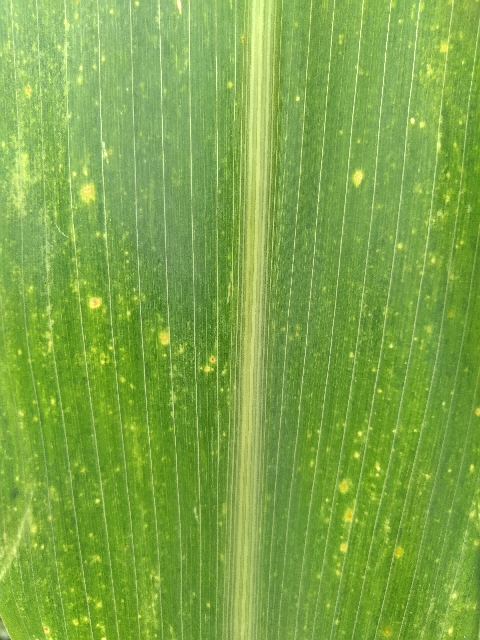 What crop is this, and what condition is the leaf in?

maize, maize lethal necrosis
